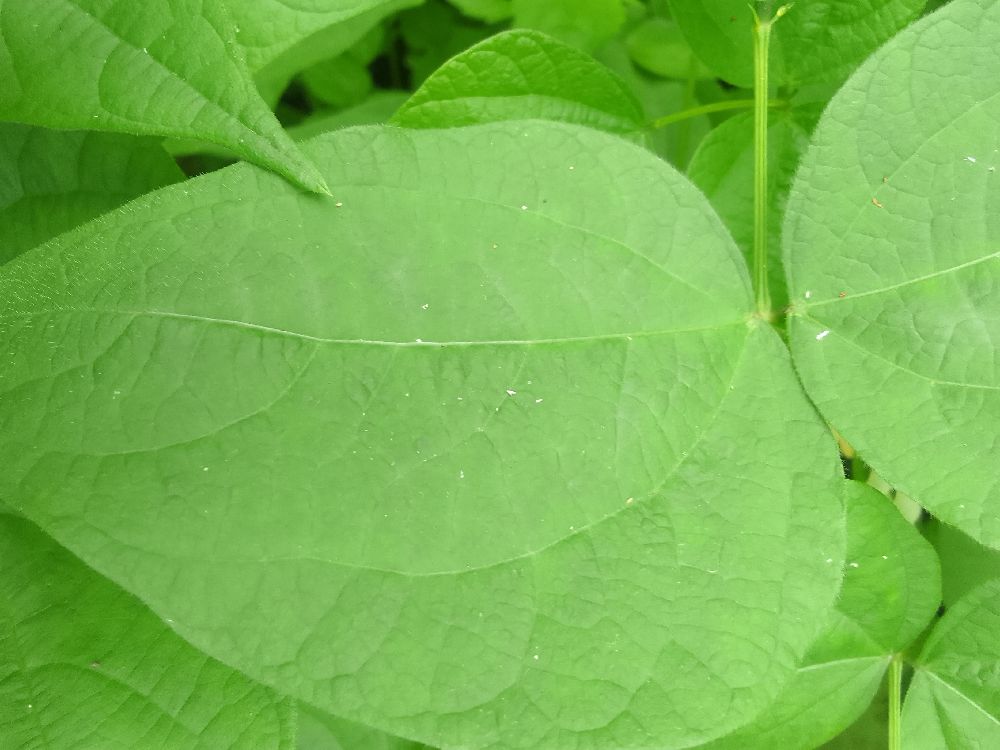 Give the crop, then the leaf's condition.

common bean, healthy
